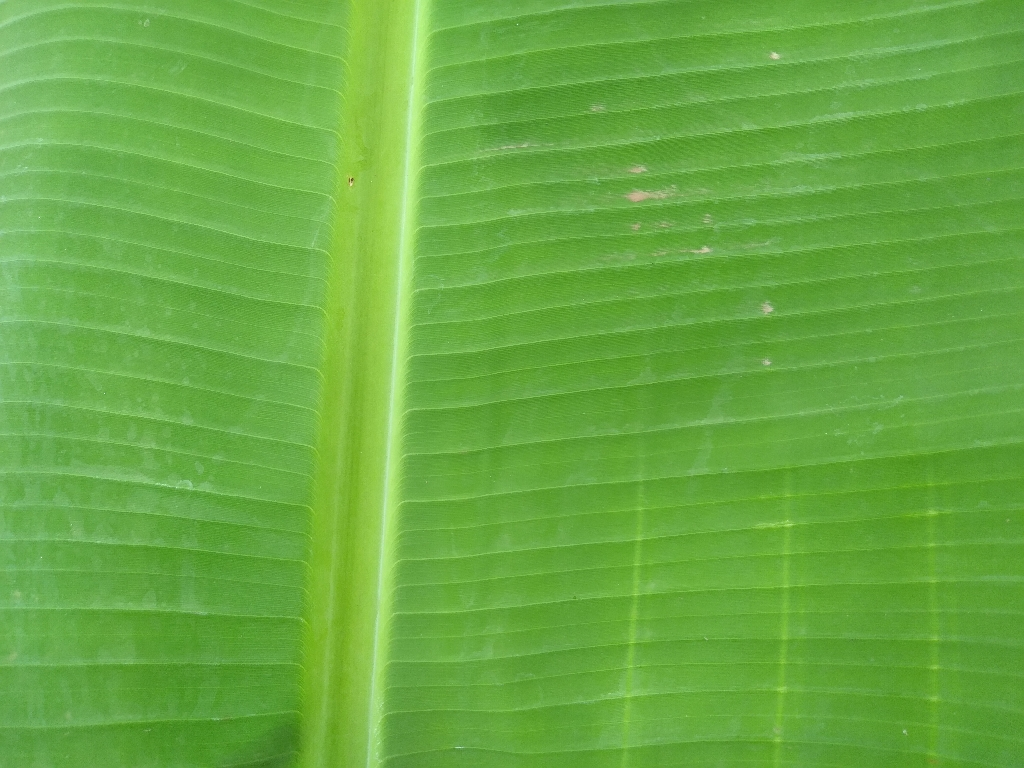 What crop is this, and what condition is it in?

banana, healthy
